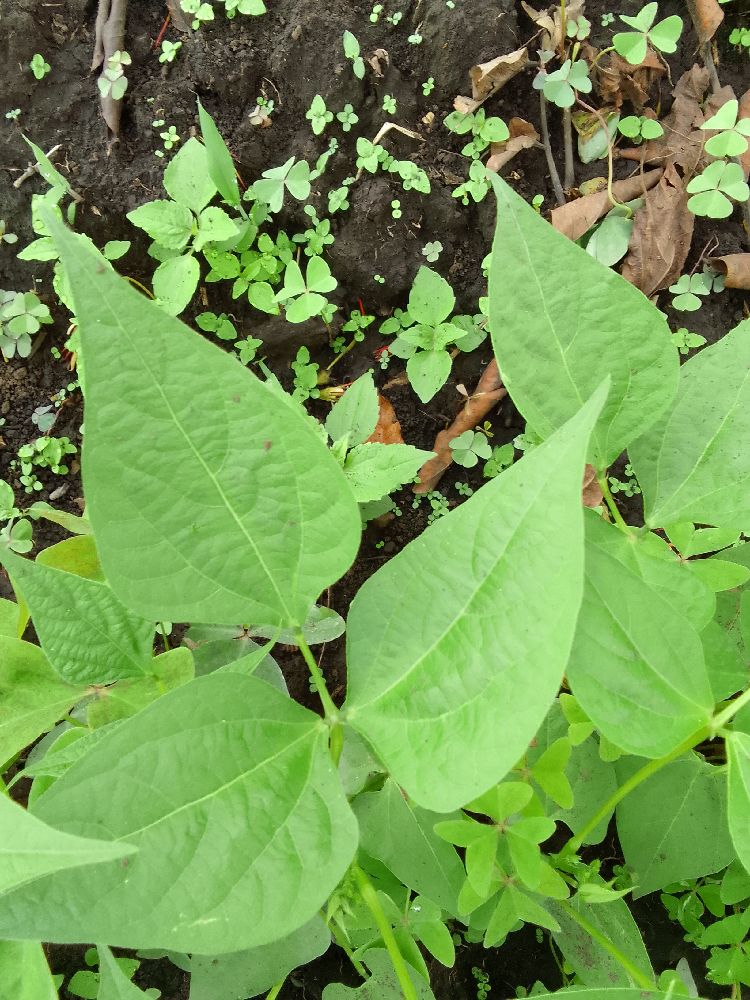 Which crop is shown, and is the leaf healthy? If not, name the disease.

common bean, healthy
